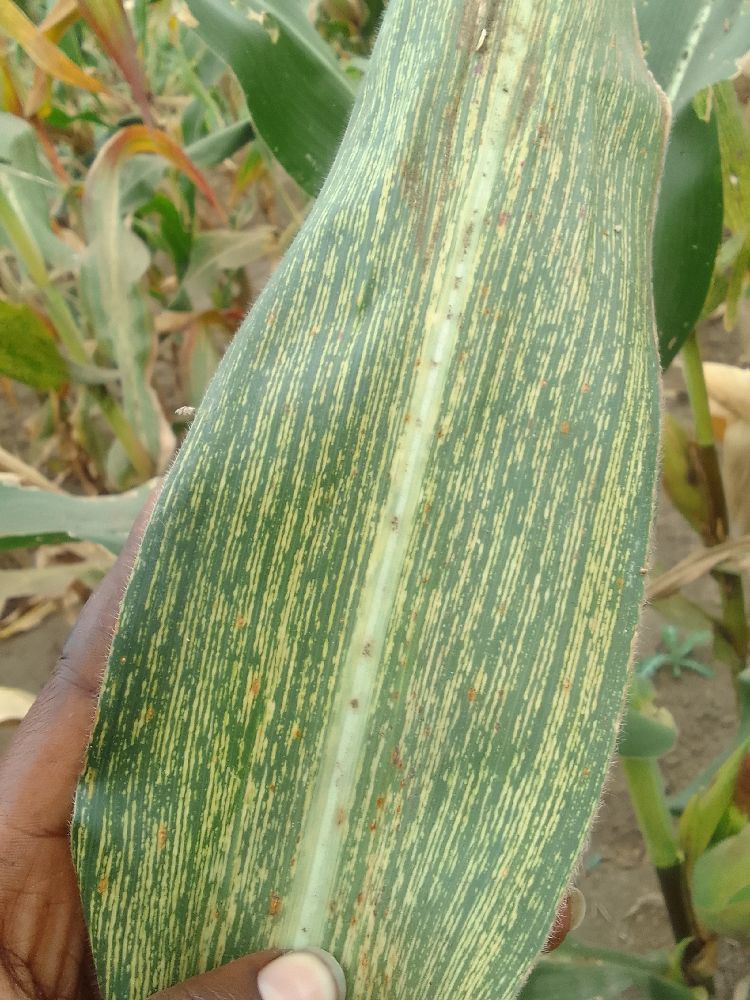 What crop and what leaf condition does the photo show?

maize, maize streak virus
